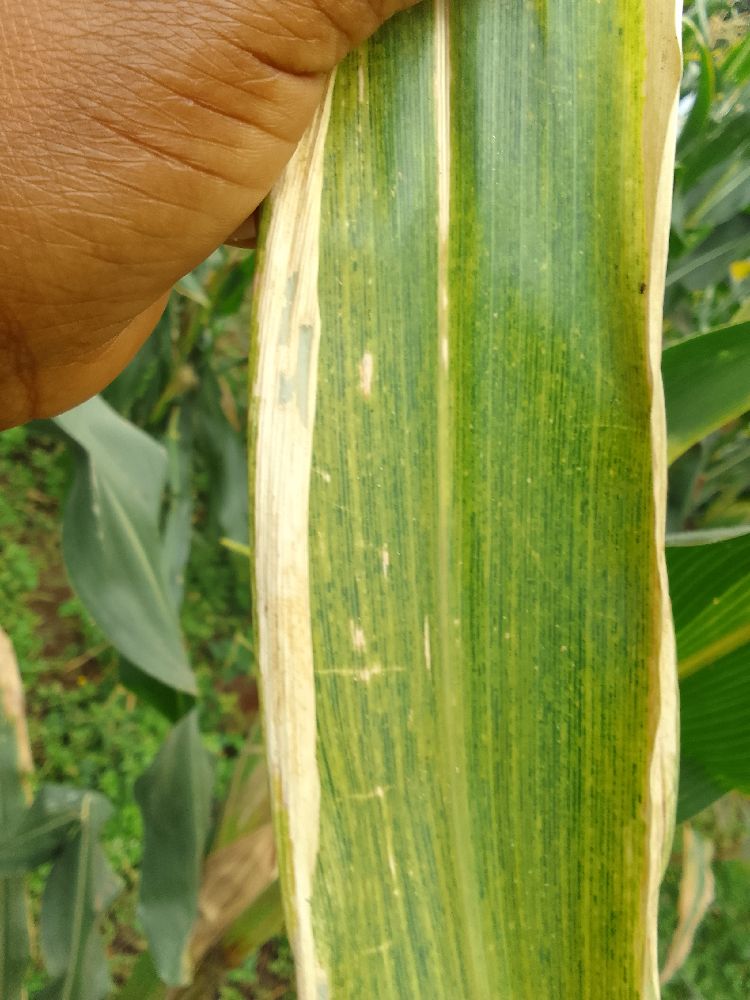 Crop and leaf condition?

maize, maize lethal necrosis
